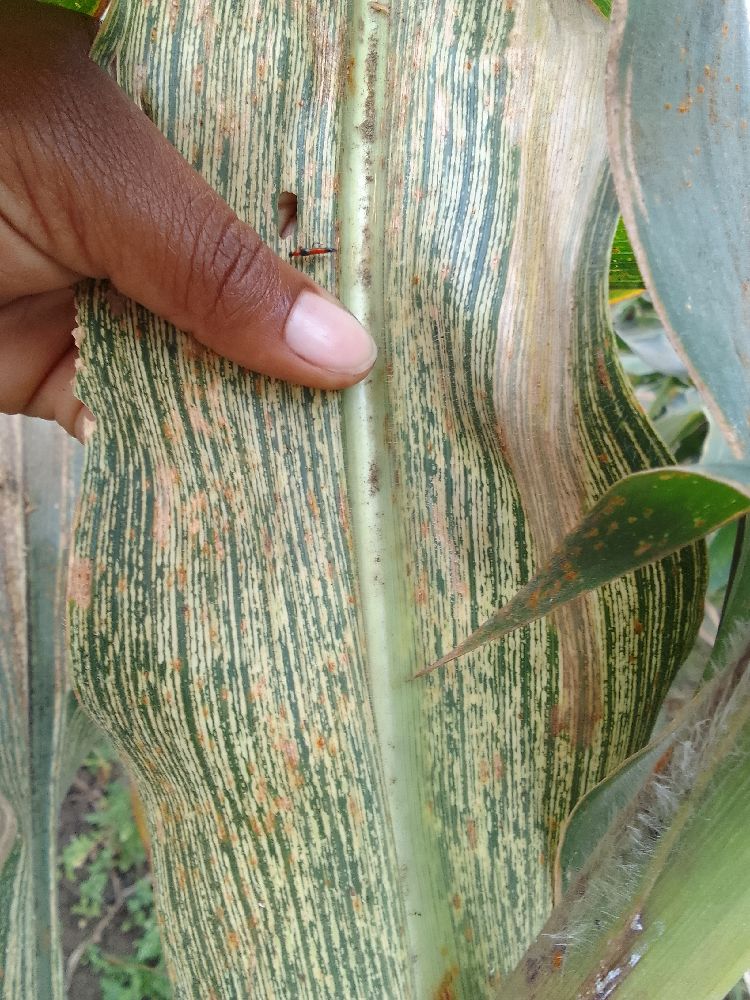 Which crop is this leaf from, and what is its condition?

maize, maize streak virus
